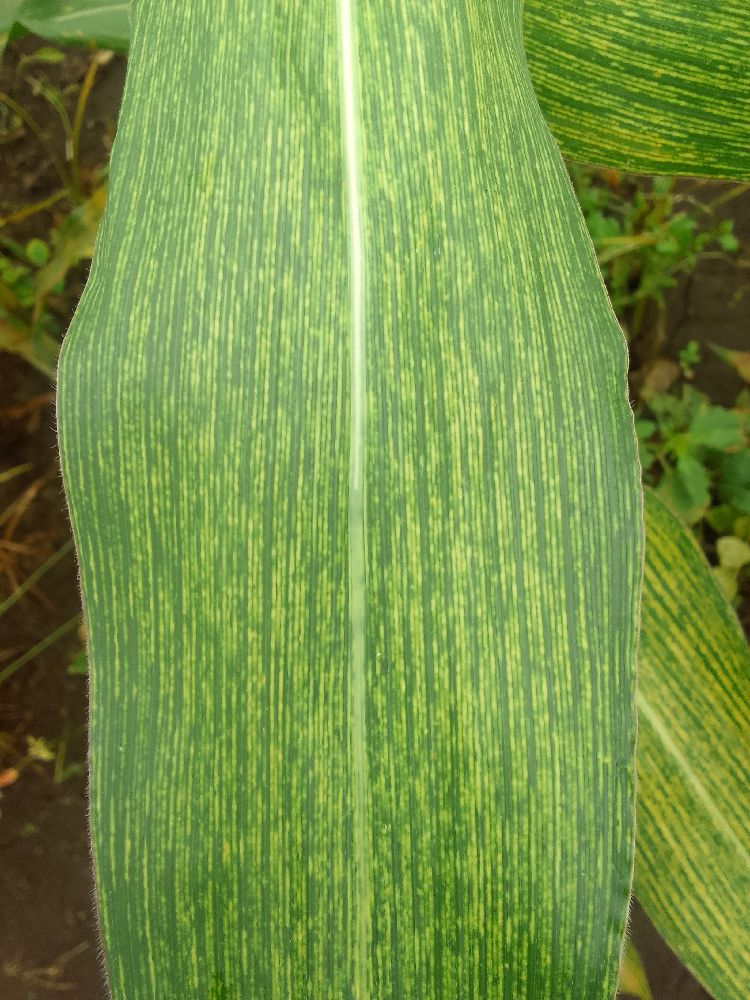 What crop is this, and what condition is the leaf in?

maize, maize streak virus
